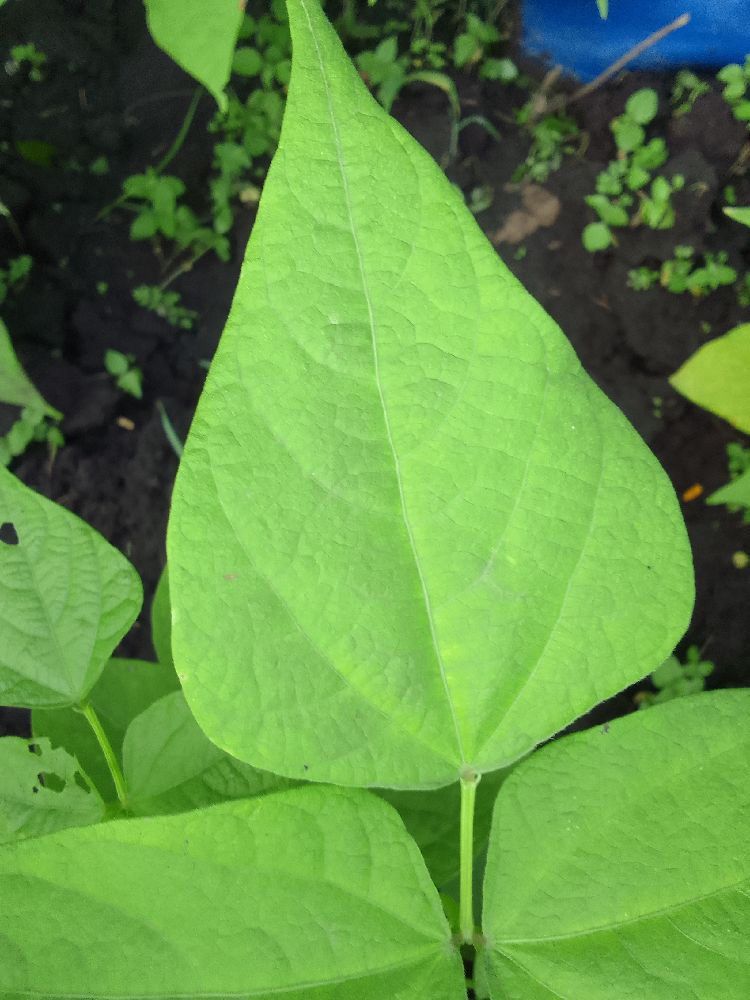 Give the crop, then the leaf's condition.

common bean, healthy
